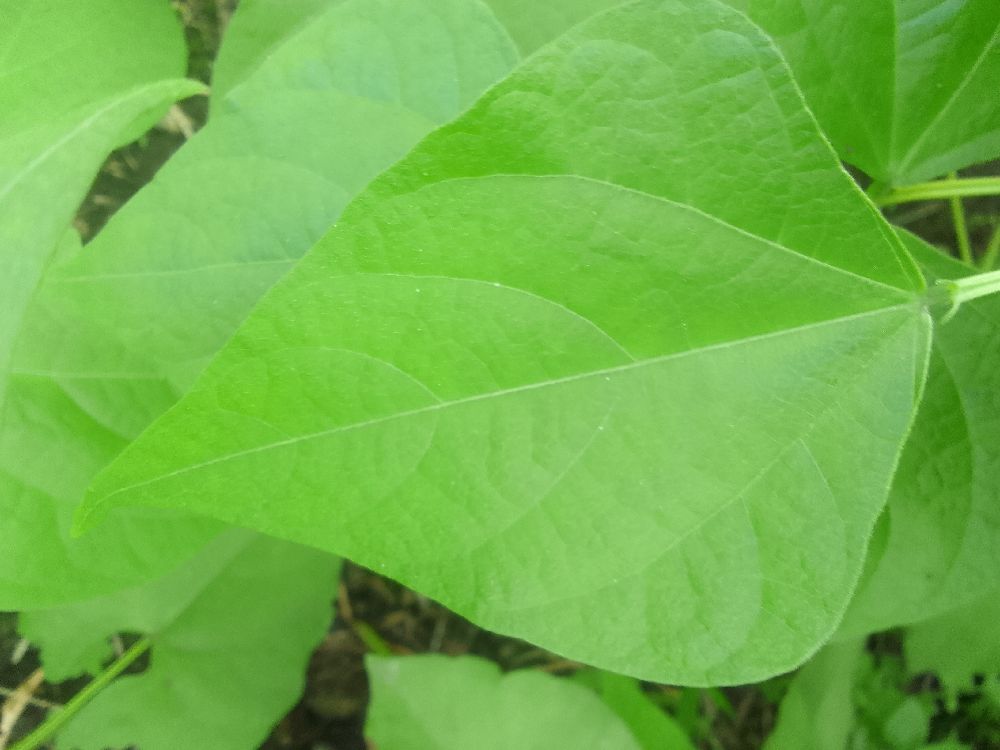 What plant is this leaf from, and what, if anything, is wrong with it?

common bean, healthy
